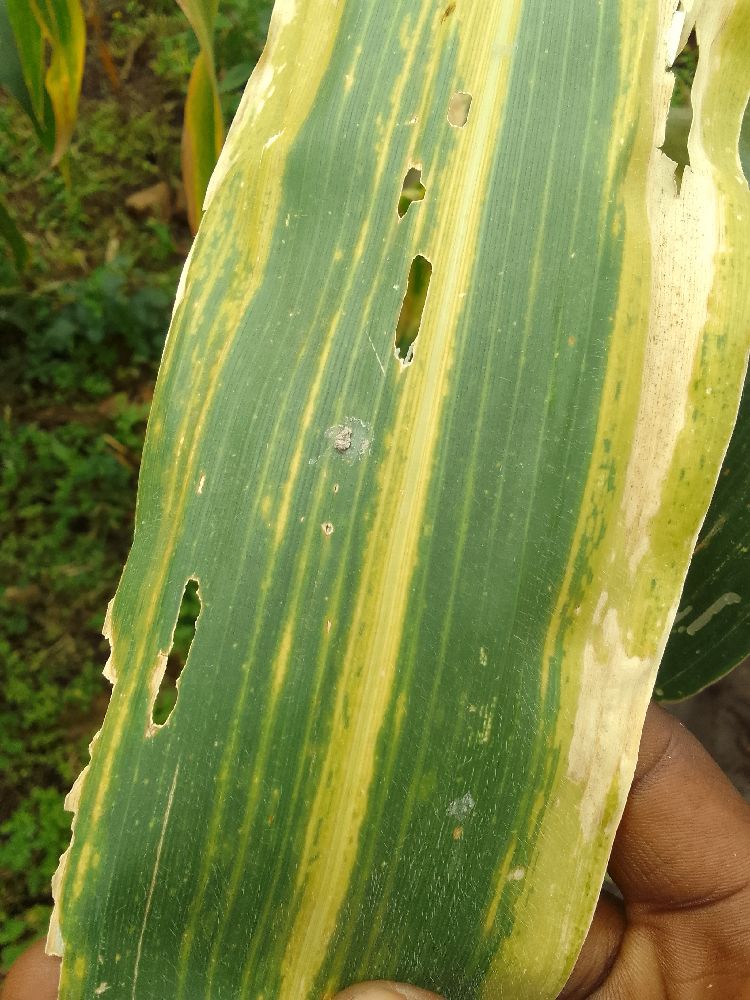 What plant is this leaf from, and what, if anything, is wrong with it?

maize, maize lethal necrosis
